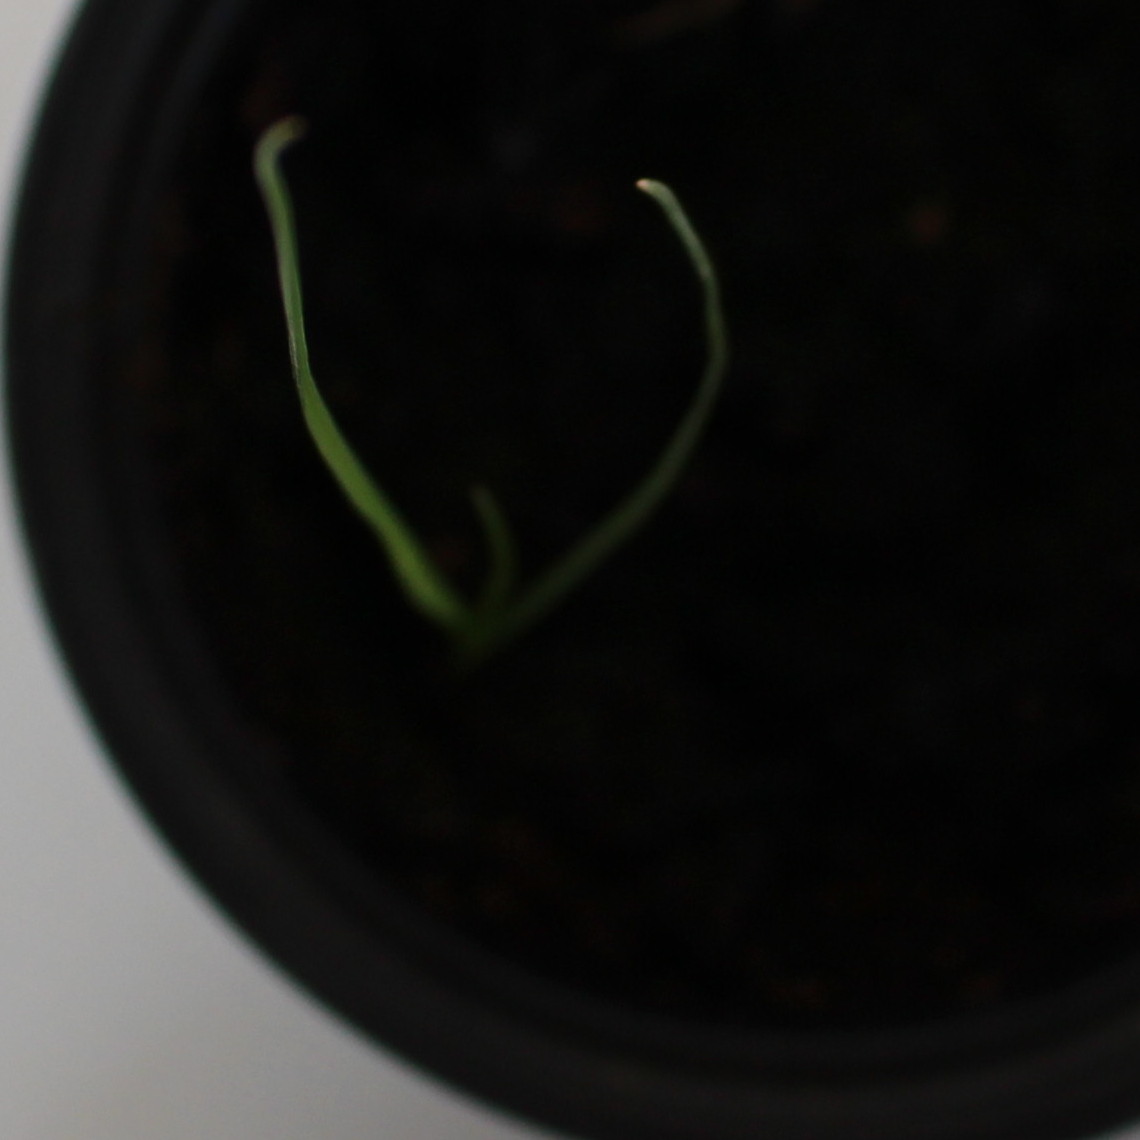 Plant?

Lolium multiflorum
